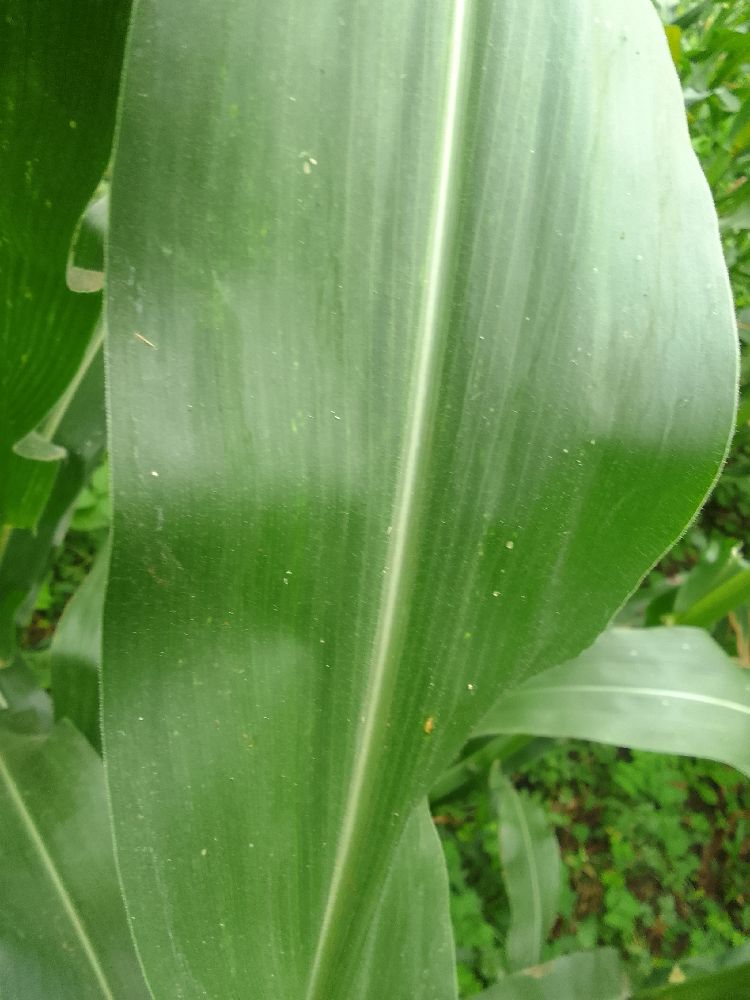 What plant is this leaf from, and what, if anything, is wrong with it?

maize, healthy
